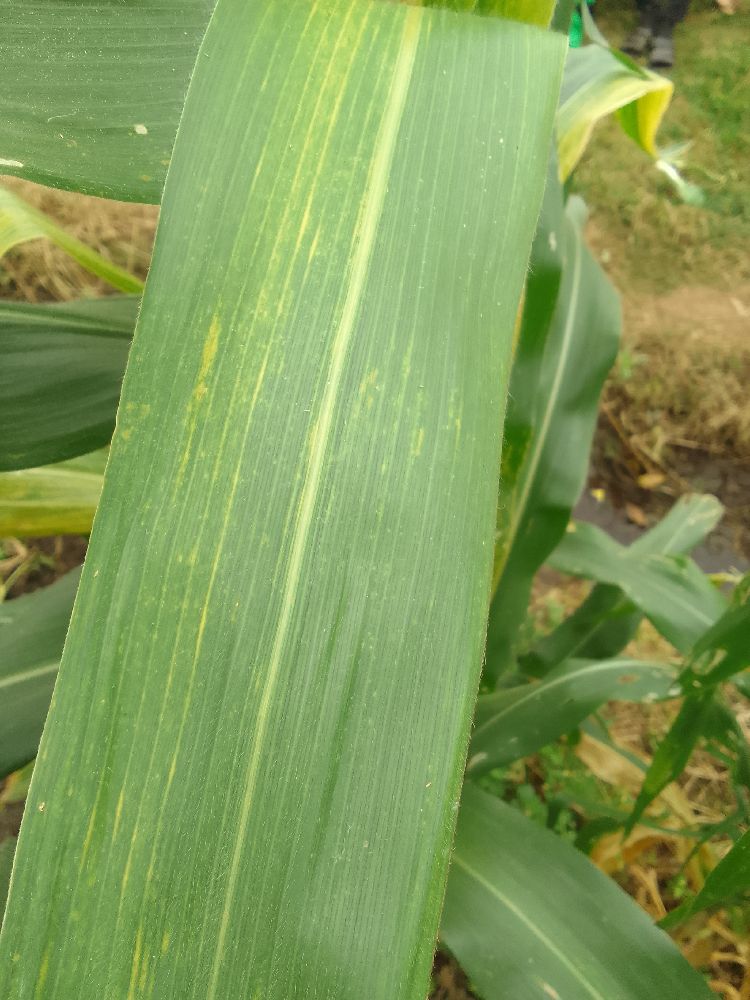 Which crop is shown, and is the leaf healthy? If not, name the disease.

maize, maize lethal necrosis
